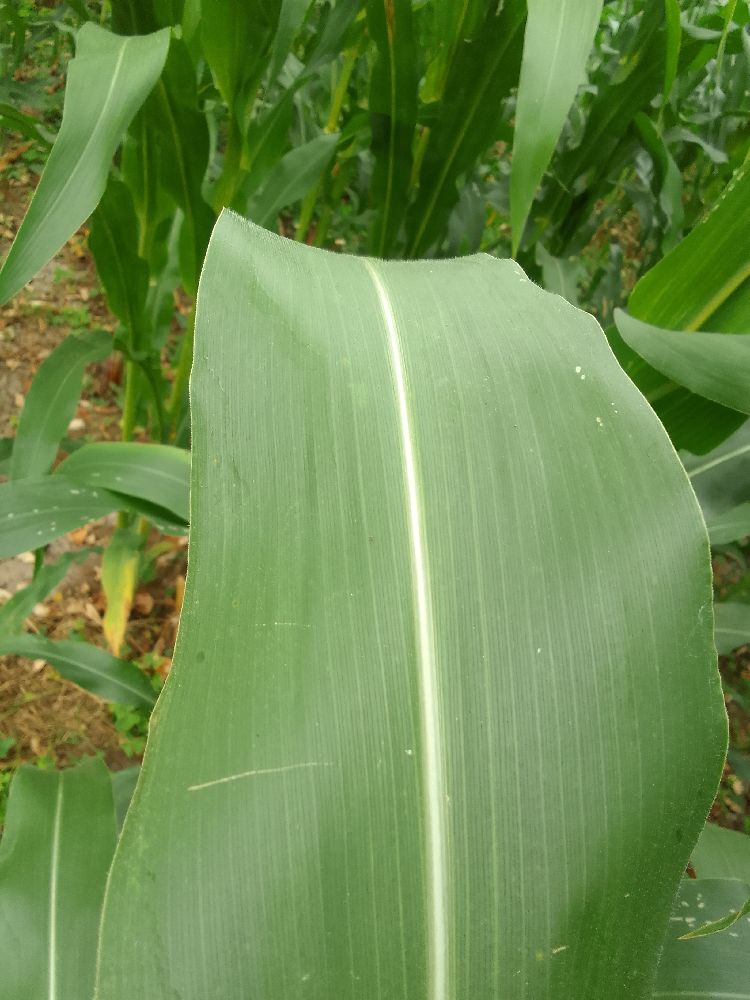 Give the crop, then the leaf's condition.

maize, healthy
